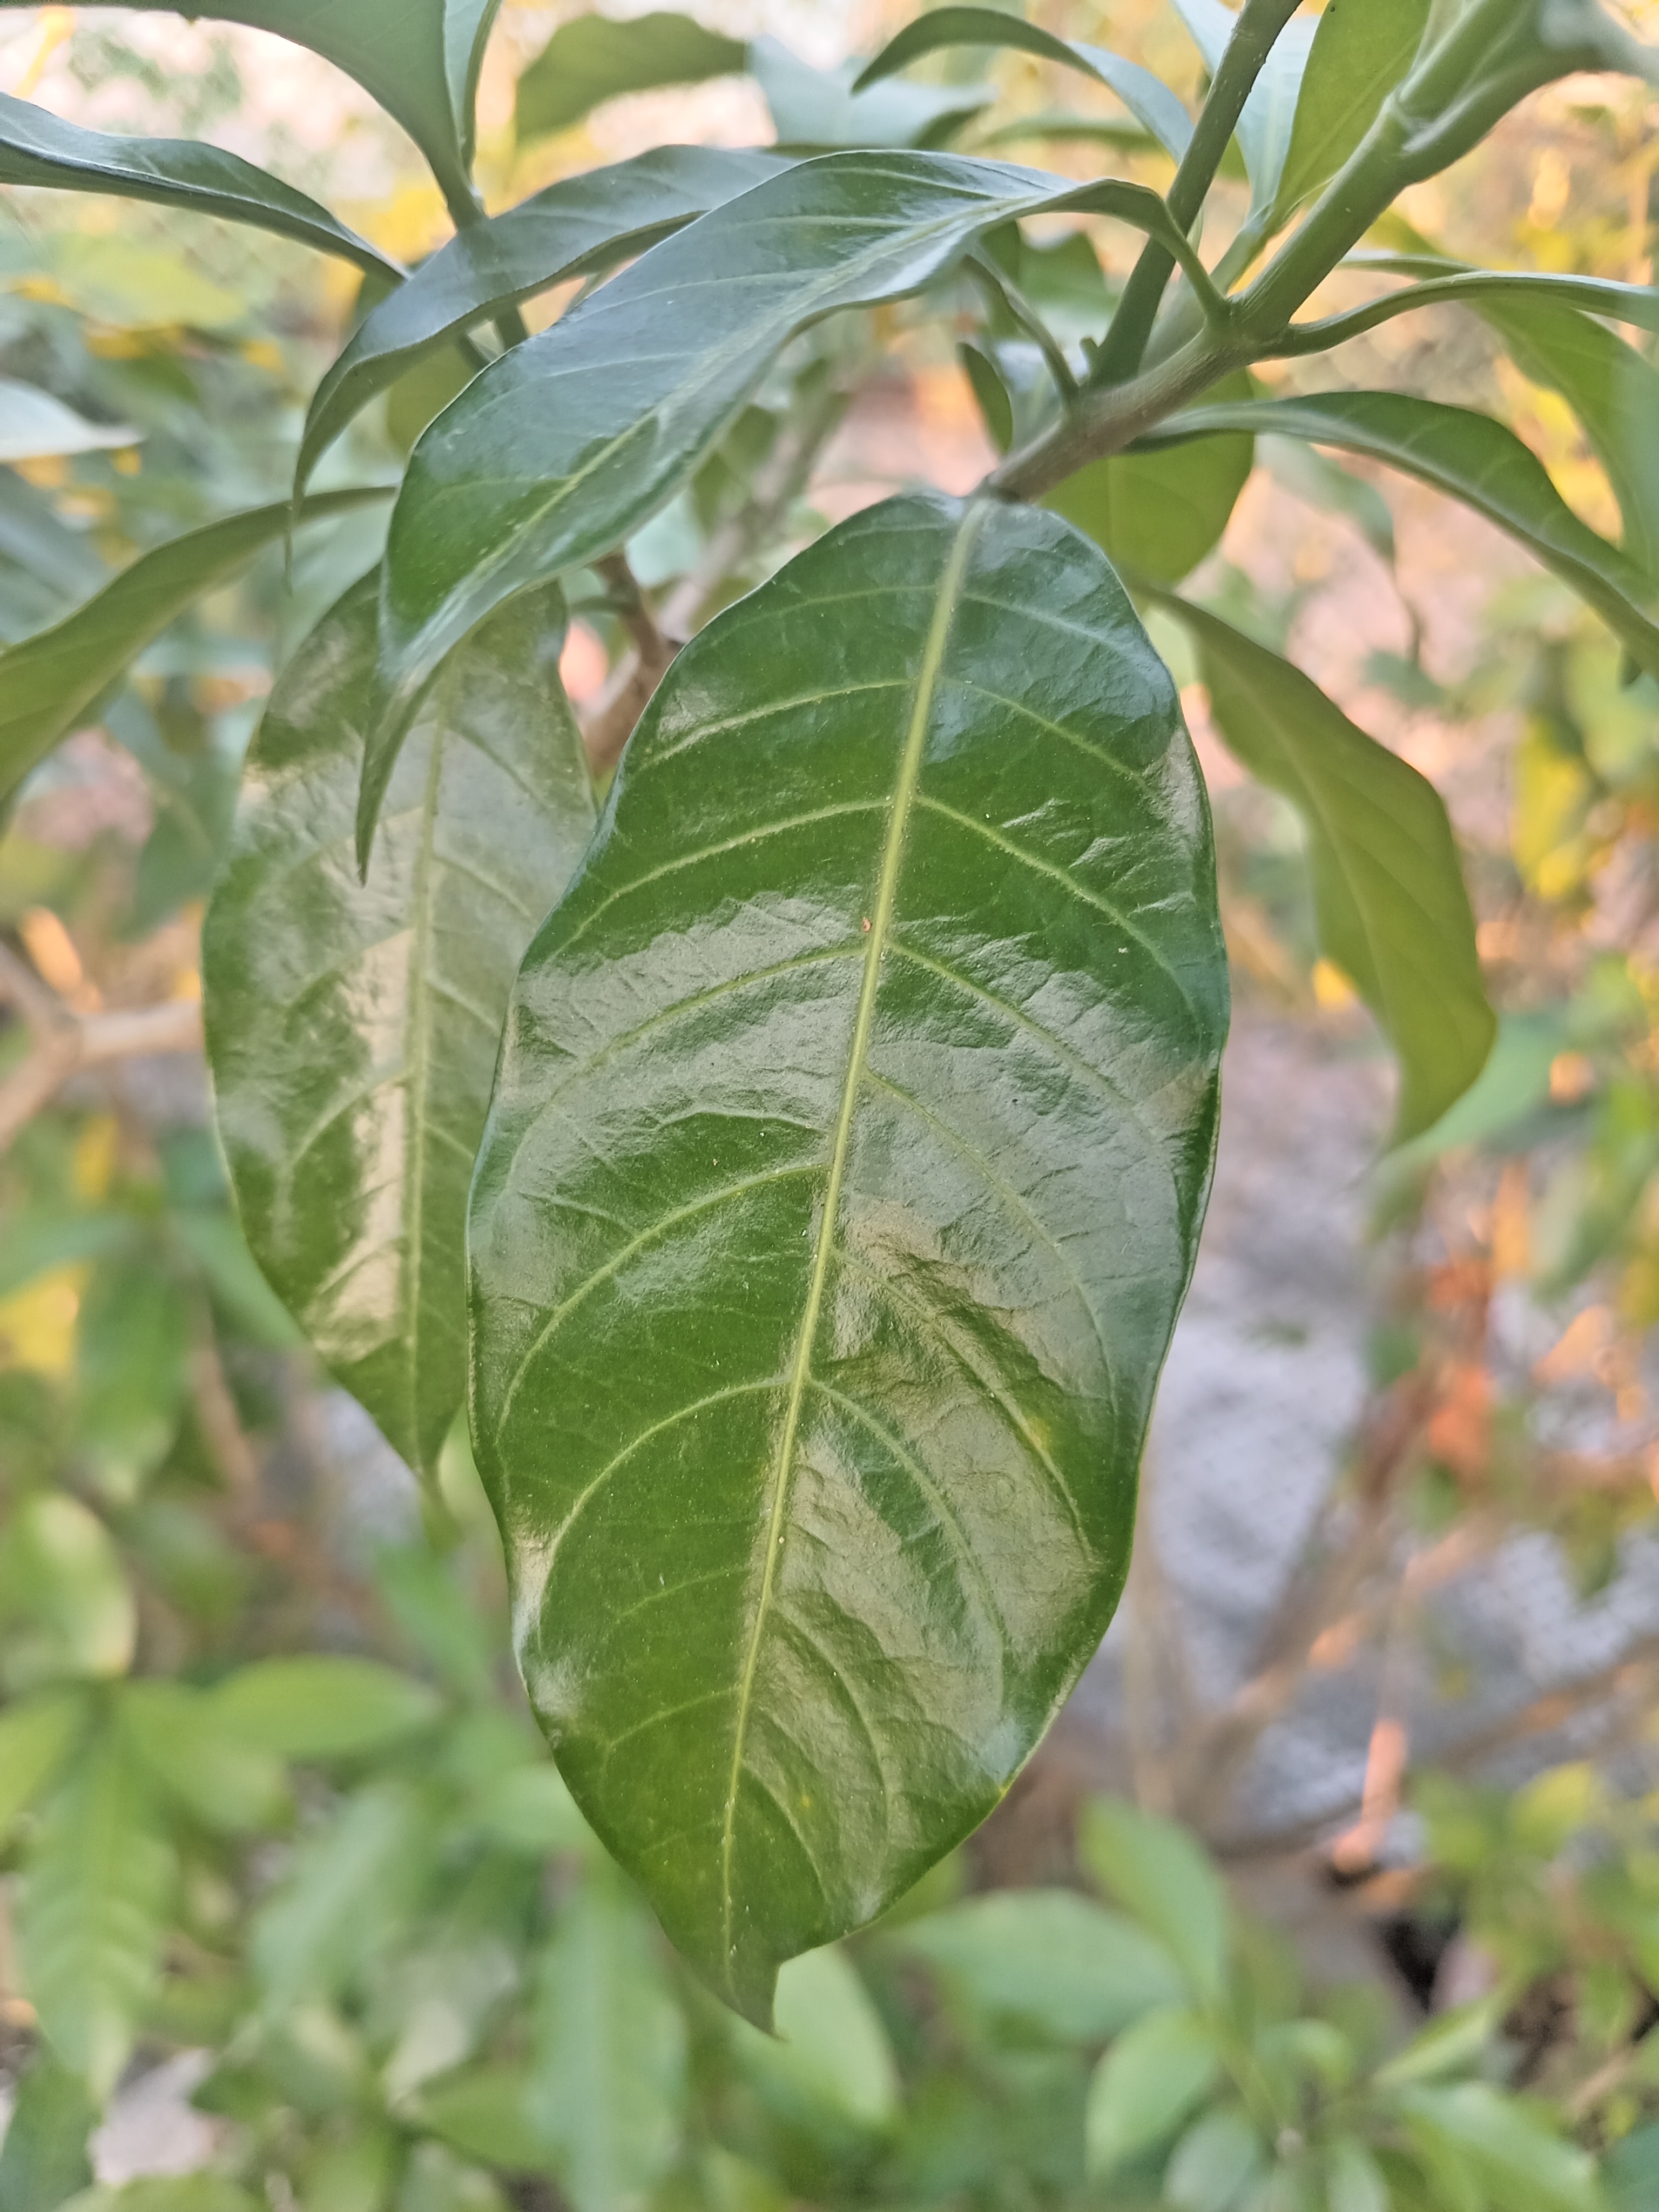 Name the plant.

togor
